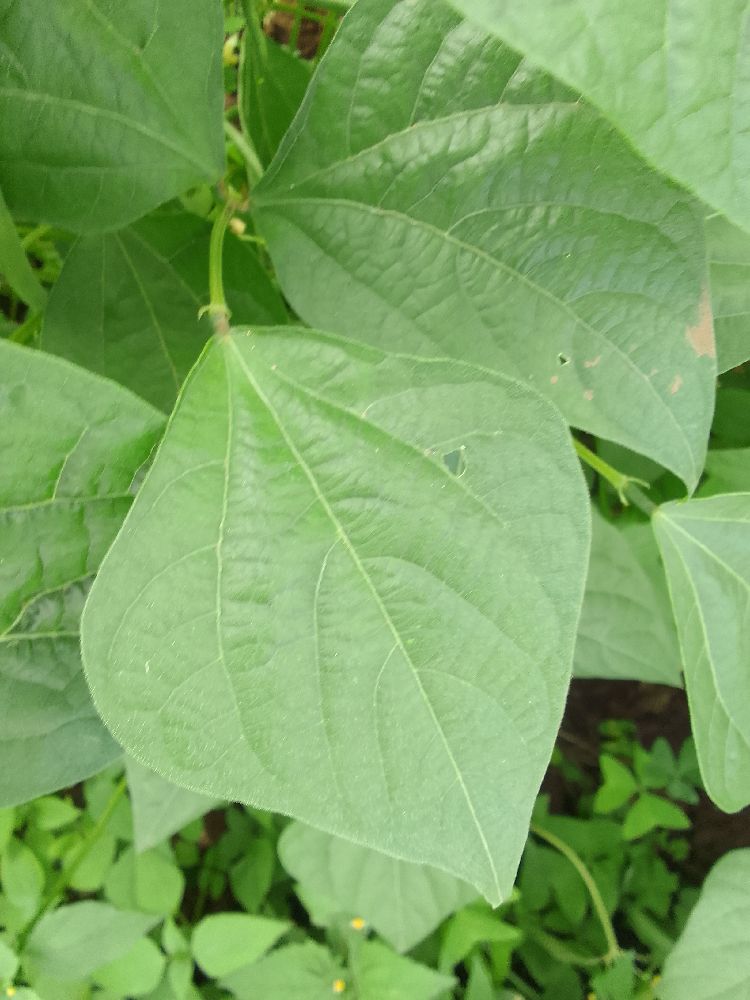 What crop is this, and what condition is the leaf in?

common bean, healthy
